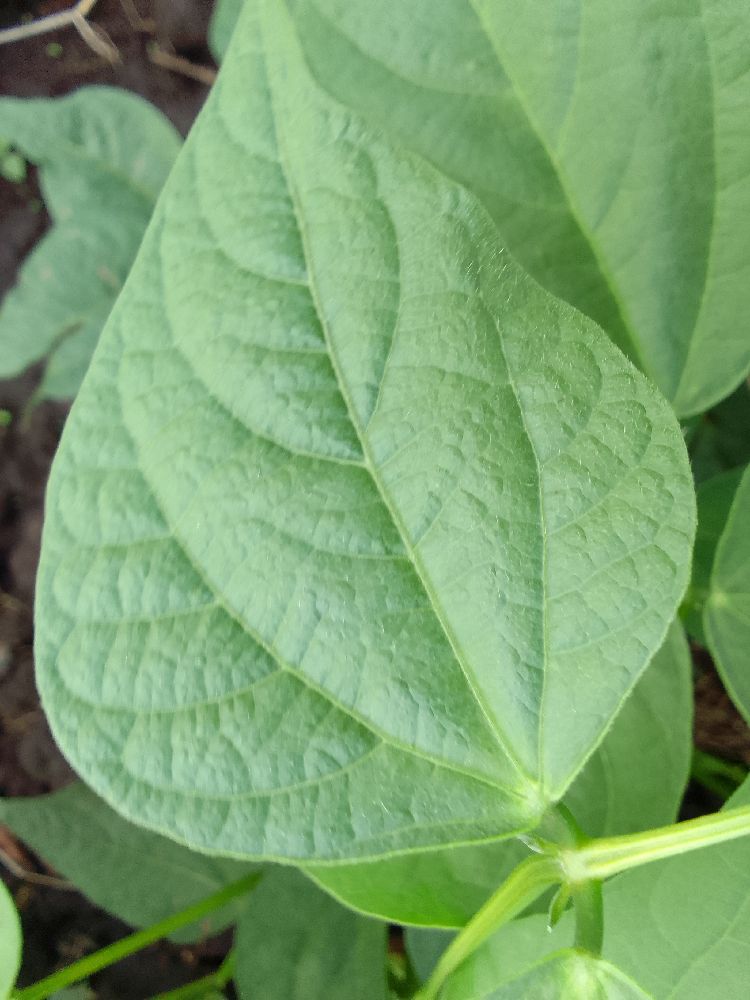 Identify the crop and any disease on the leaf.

common bean, healthy
